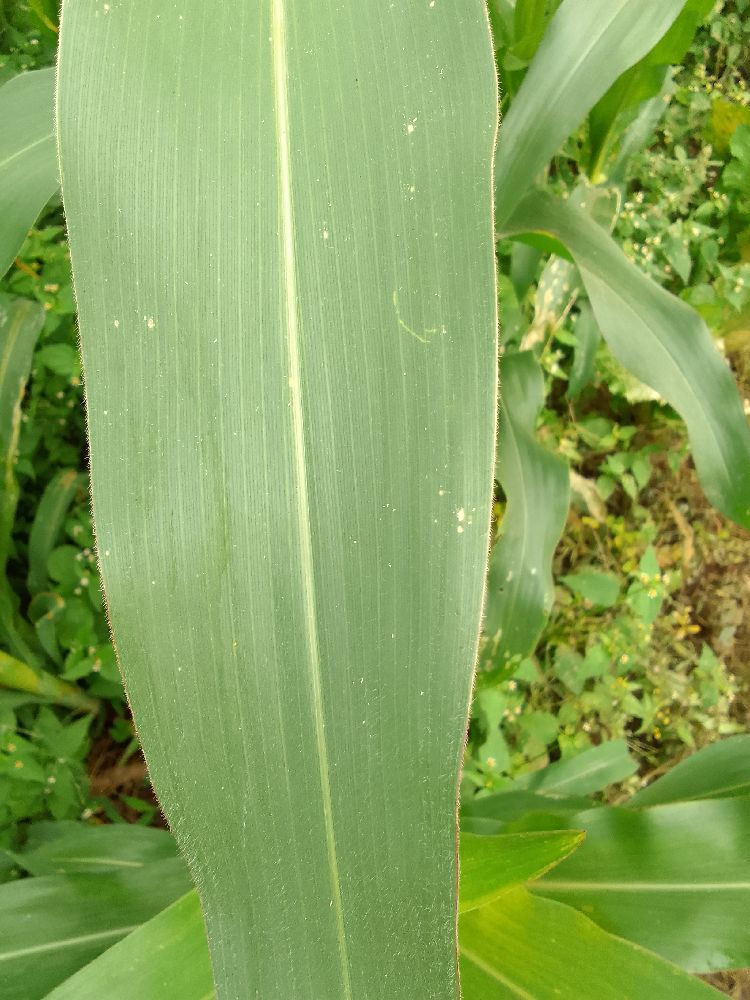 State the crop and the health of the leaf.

maize, healthy
